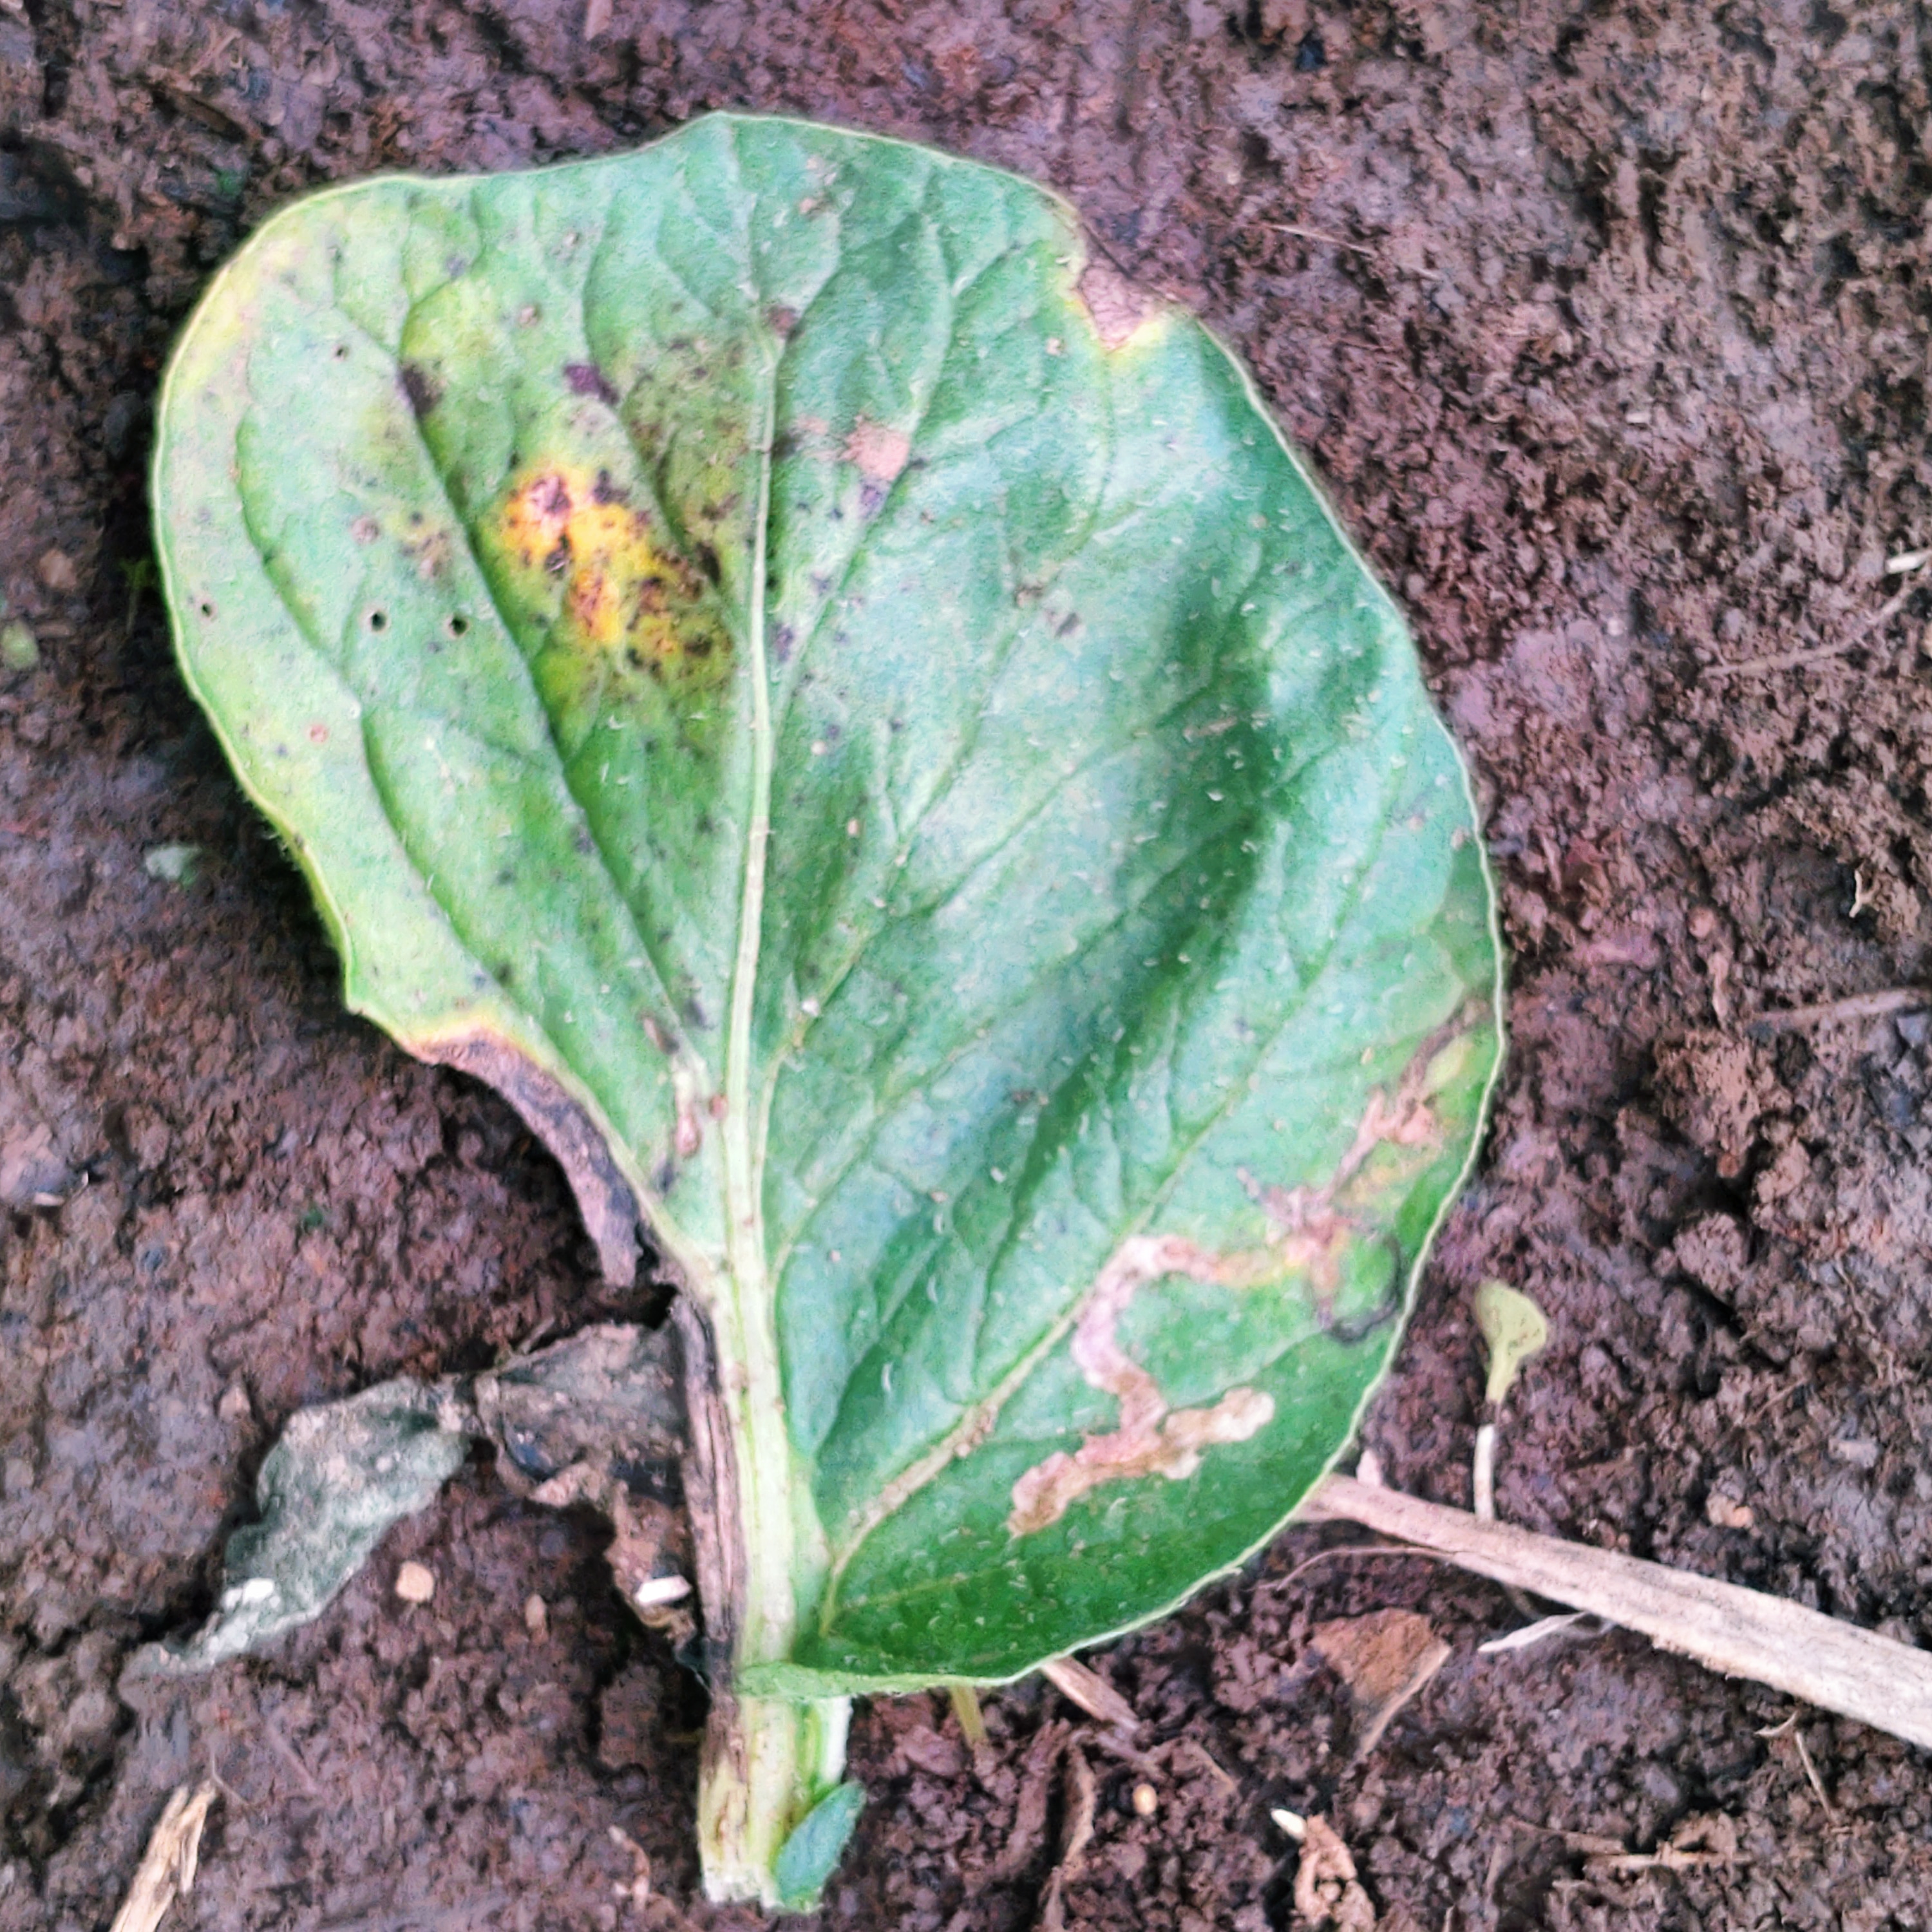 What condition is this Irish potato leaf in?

late blight
